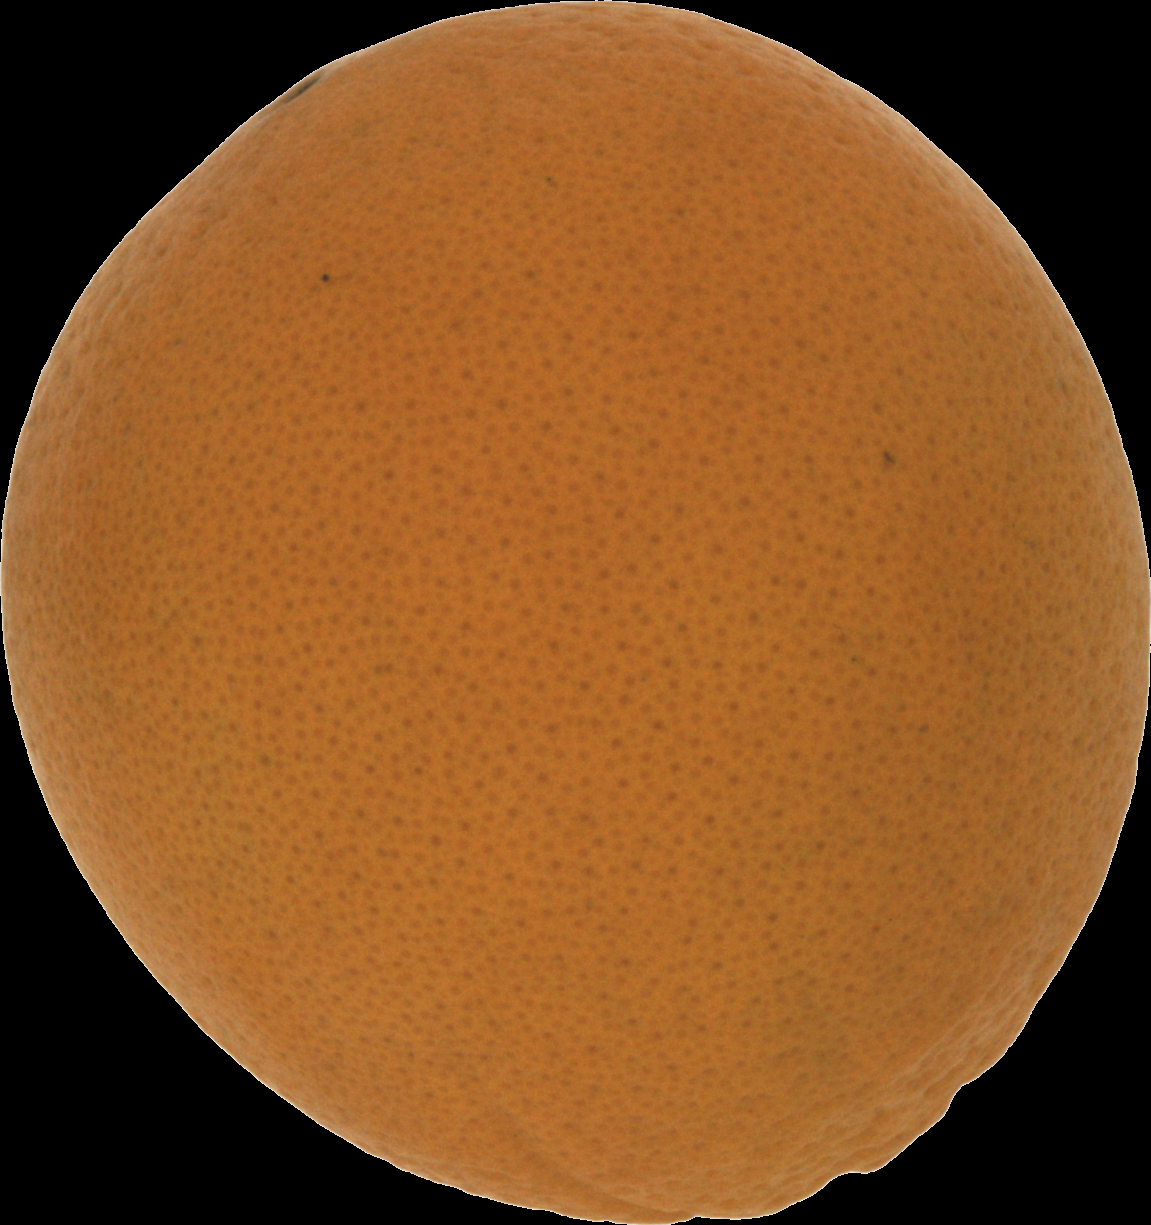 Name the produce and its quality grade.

orange, good
